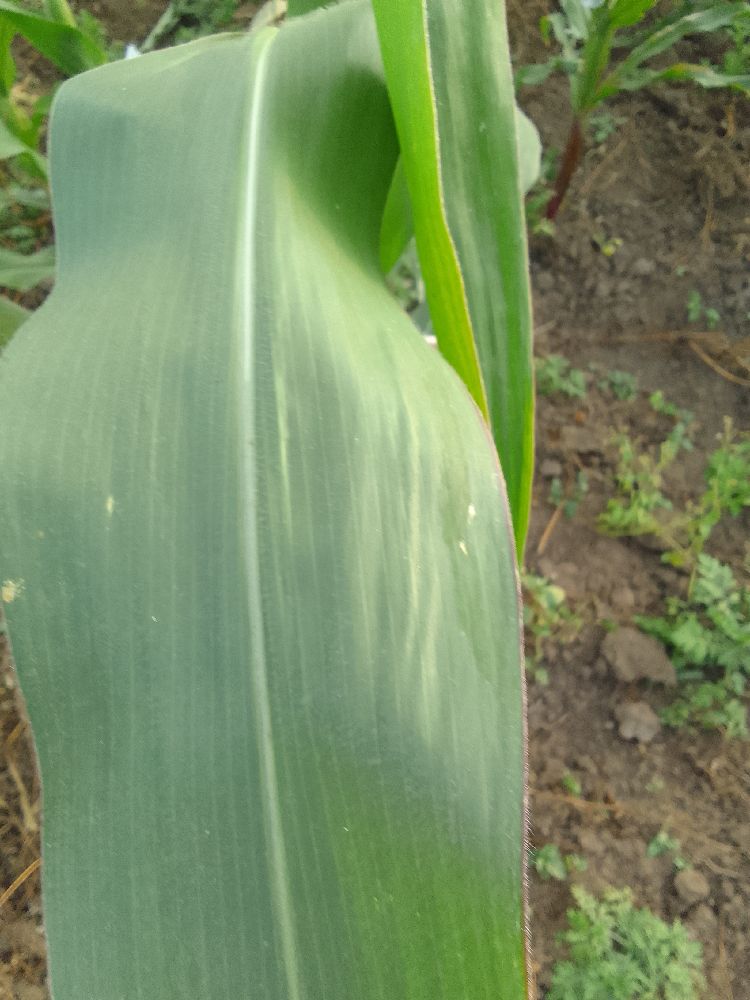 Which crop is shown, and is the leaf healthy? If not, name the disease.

maize, healthy
